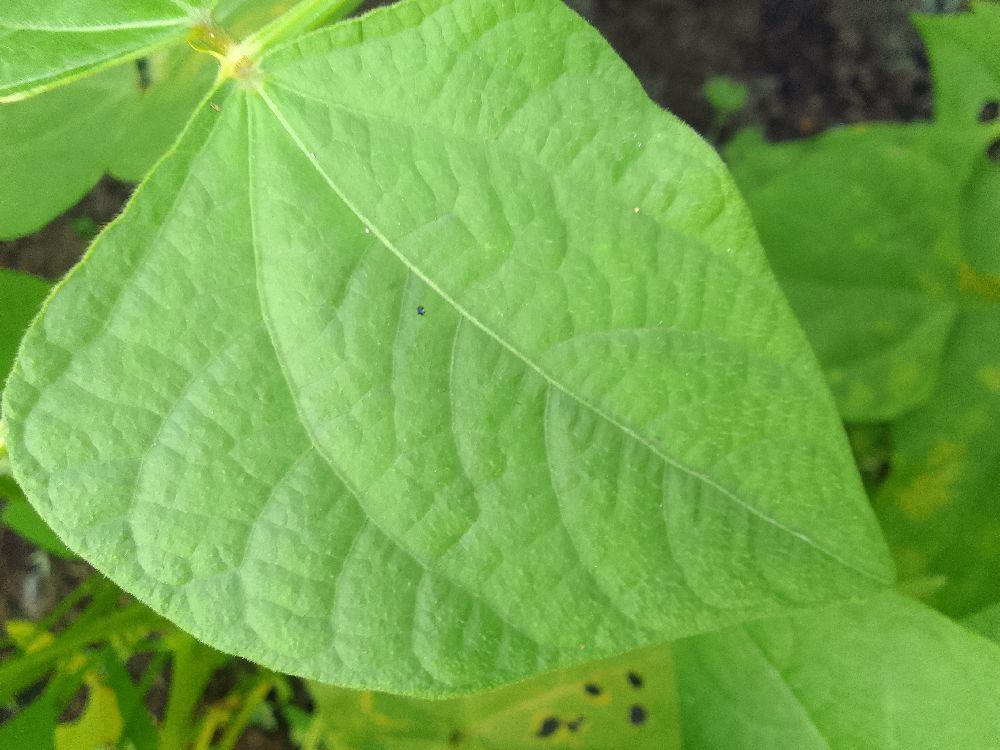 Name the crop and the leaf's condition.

common bean, healthy
